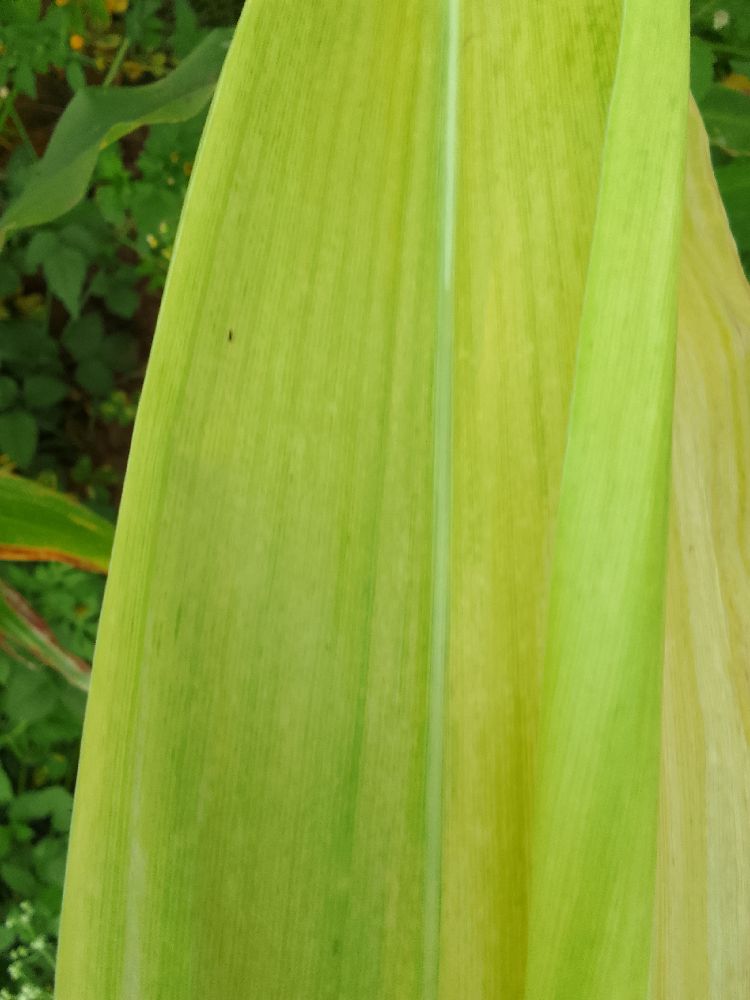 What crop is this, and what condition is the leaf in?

maize, maize lethal necrosis
